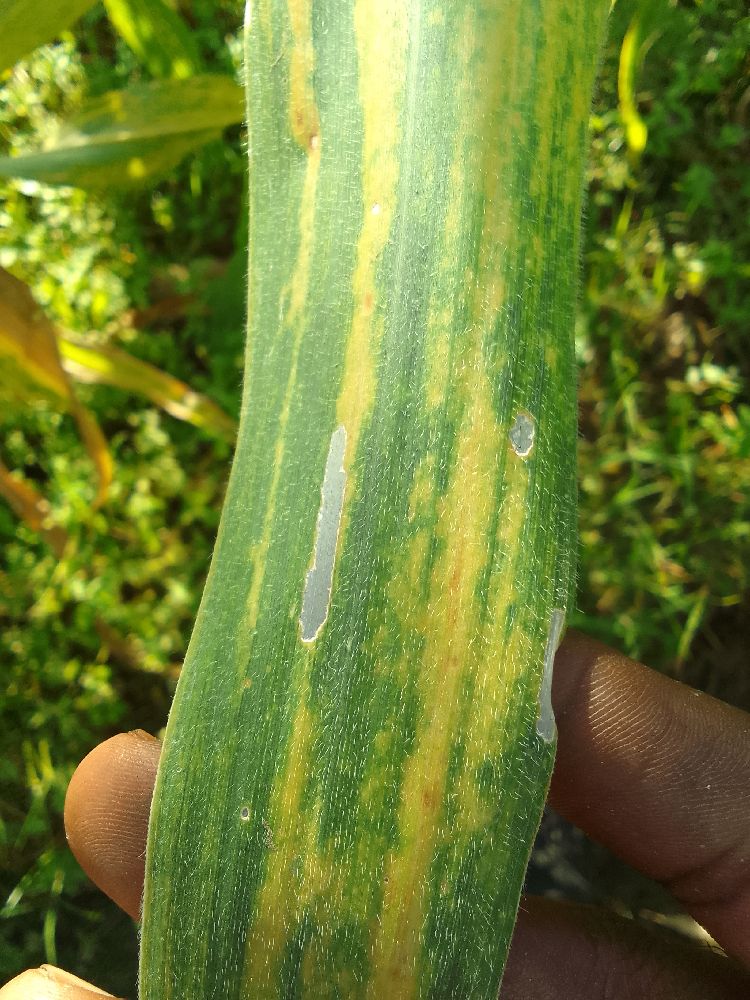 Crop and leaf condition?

maize, maize lethal necrosis
